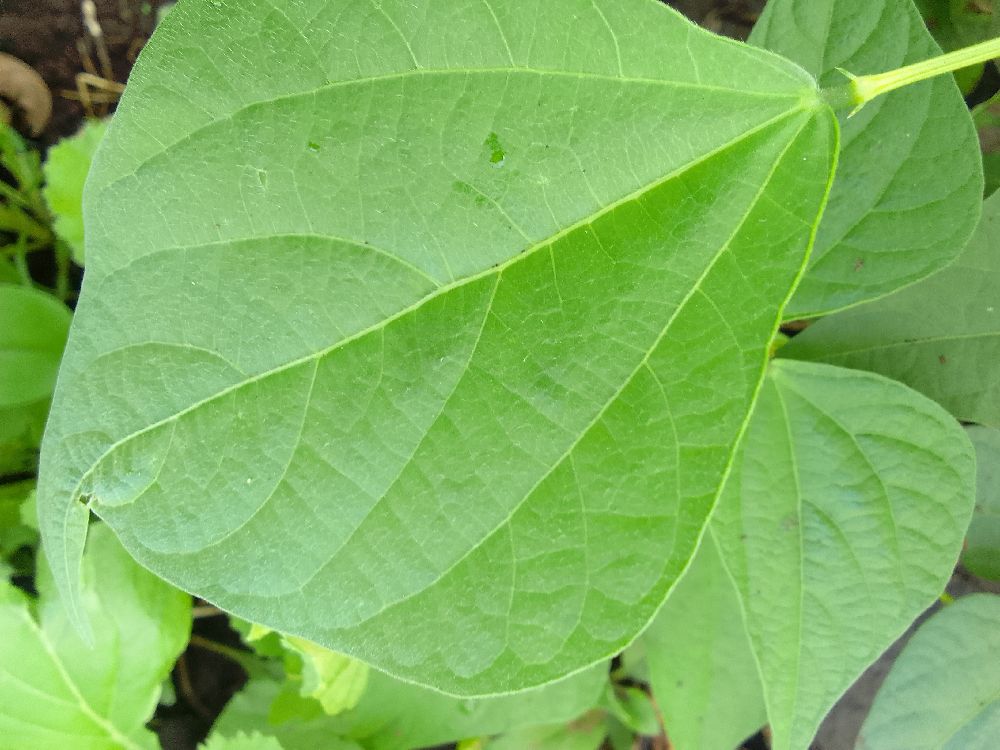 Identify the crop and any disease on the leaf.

common bean, healthy
